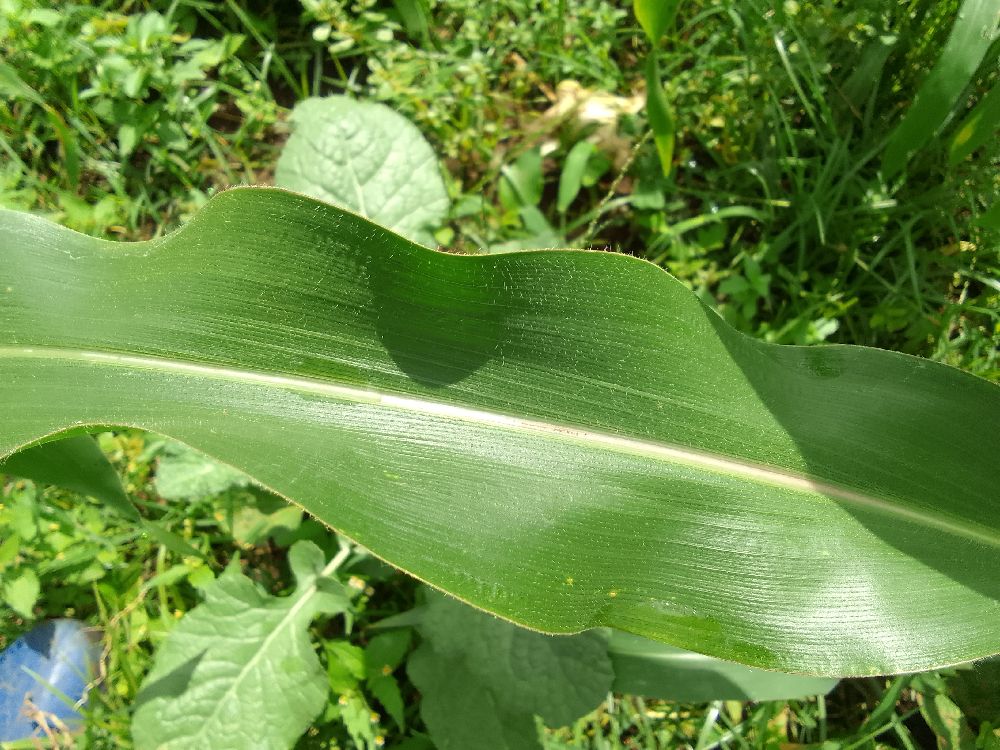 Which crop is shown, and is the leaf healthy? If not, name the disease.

maize, healthy
